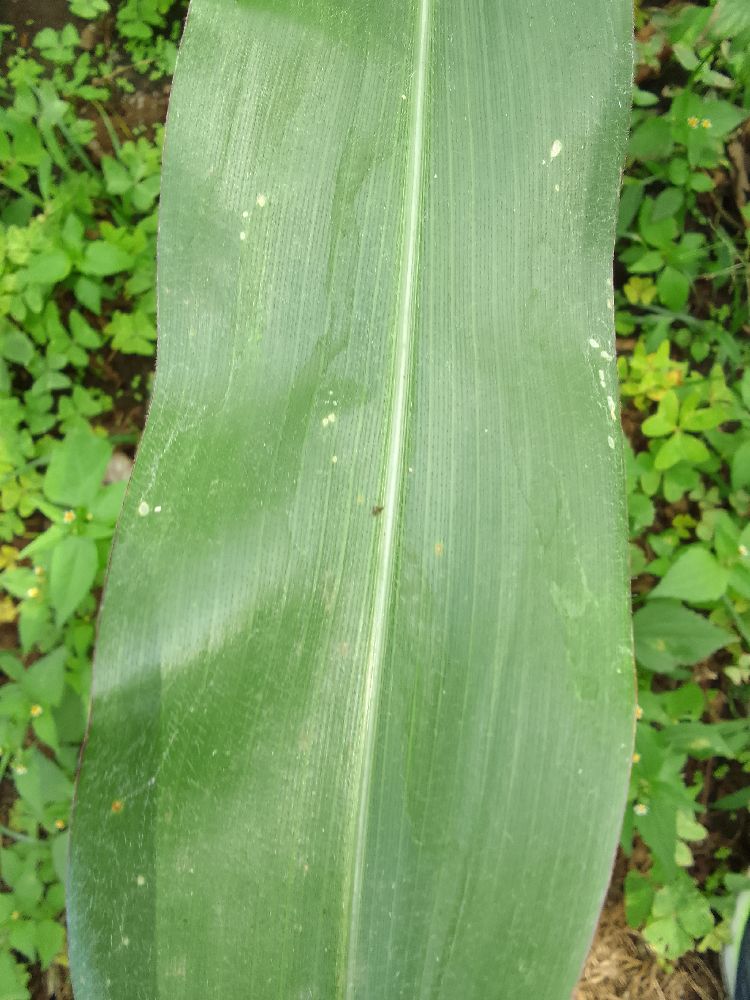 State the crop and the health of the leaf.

maize, healthy
